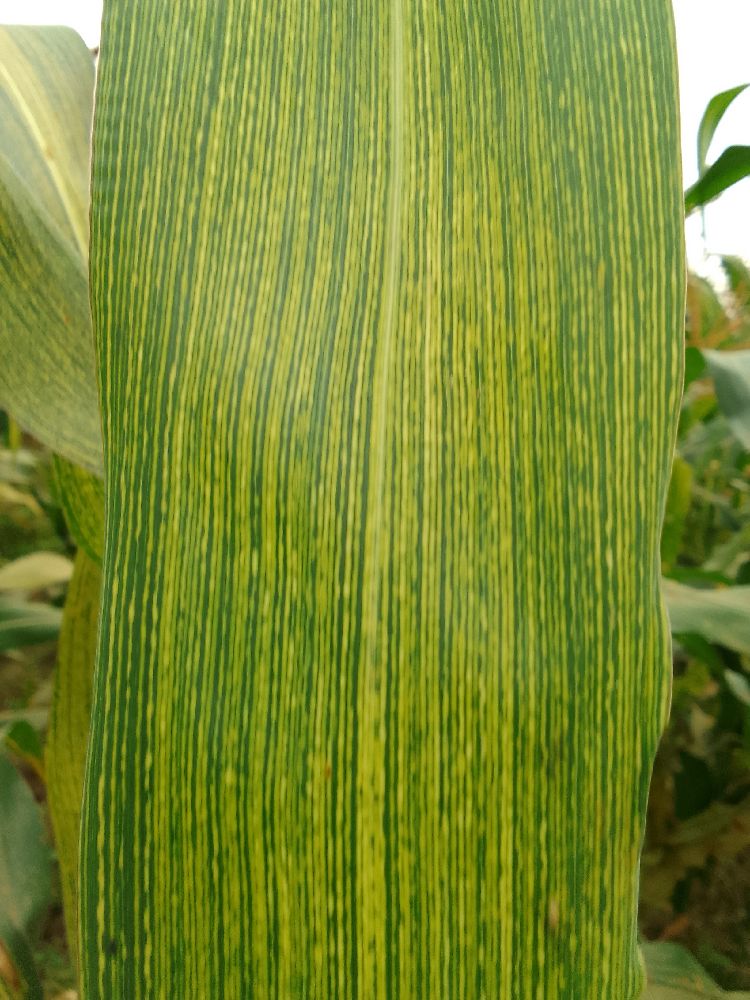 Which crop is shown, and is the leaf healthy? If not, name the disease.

maize, maize streak virus
